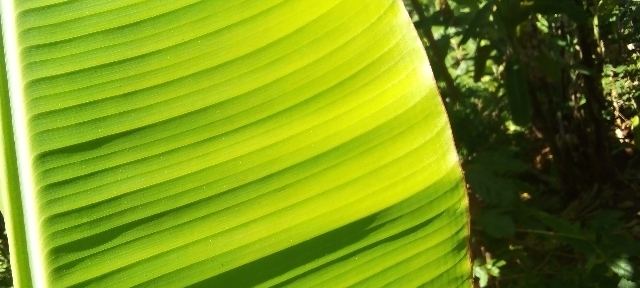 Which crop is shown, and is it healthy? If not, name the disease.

banana, healthy
